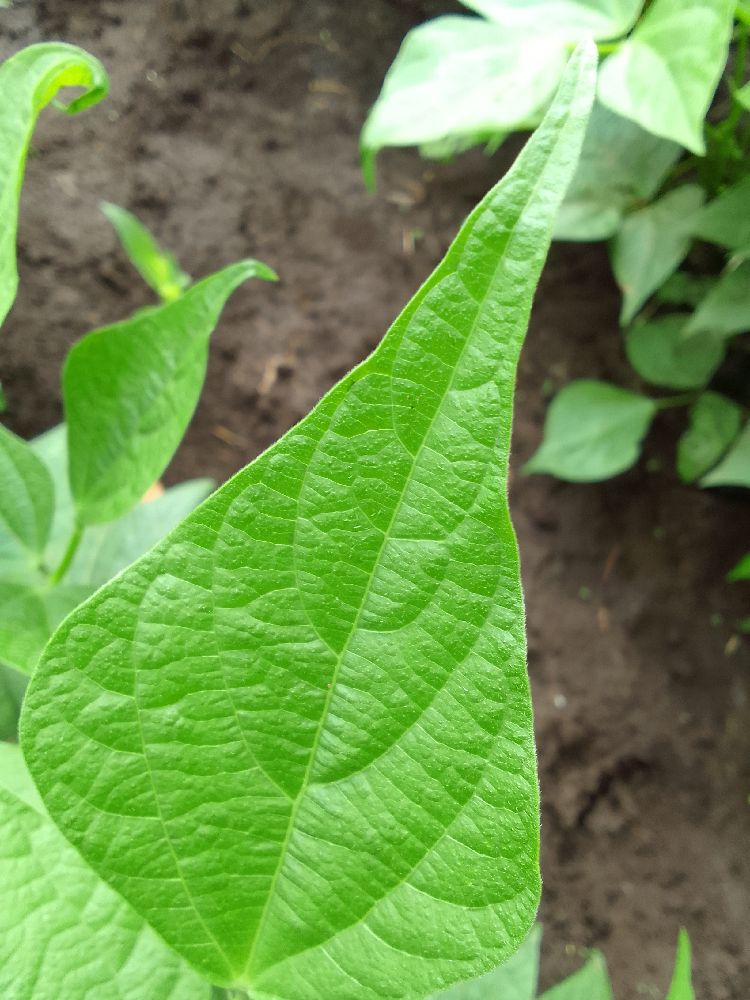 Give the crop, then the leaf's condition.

common bean, healthy
